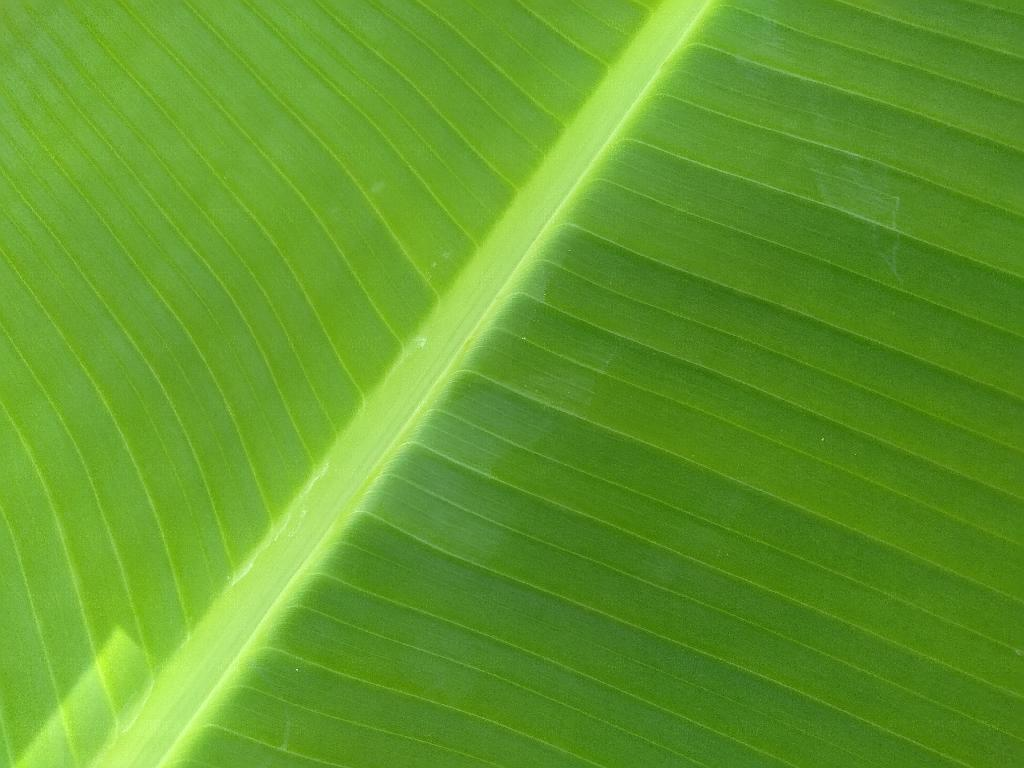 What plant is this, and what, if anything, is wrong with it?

banana, healthy
